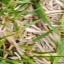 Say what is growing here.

grass
